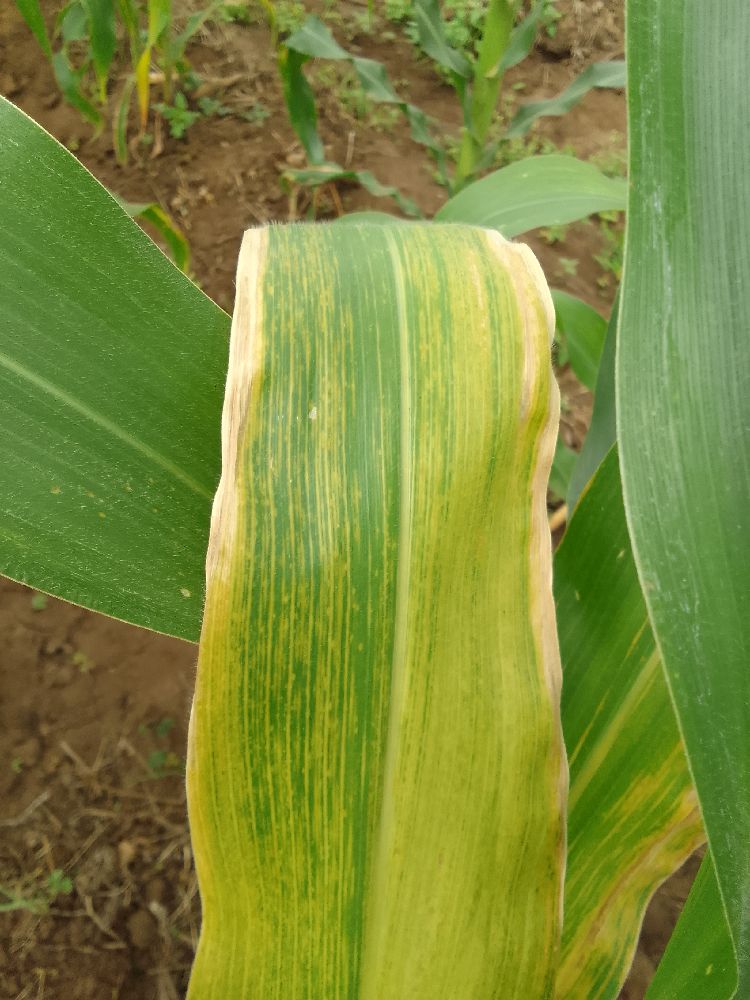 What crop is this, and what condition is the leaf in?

maize, maize lethal necrosis
